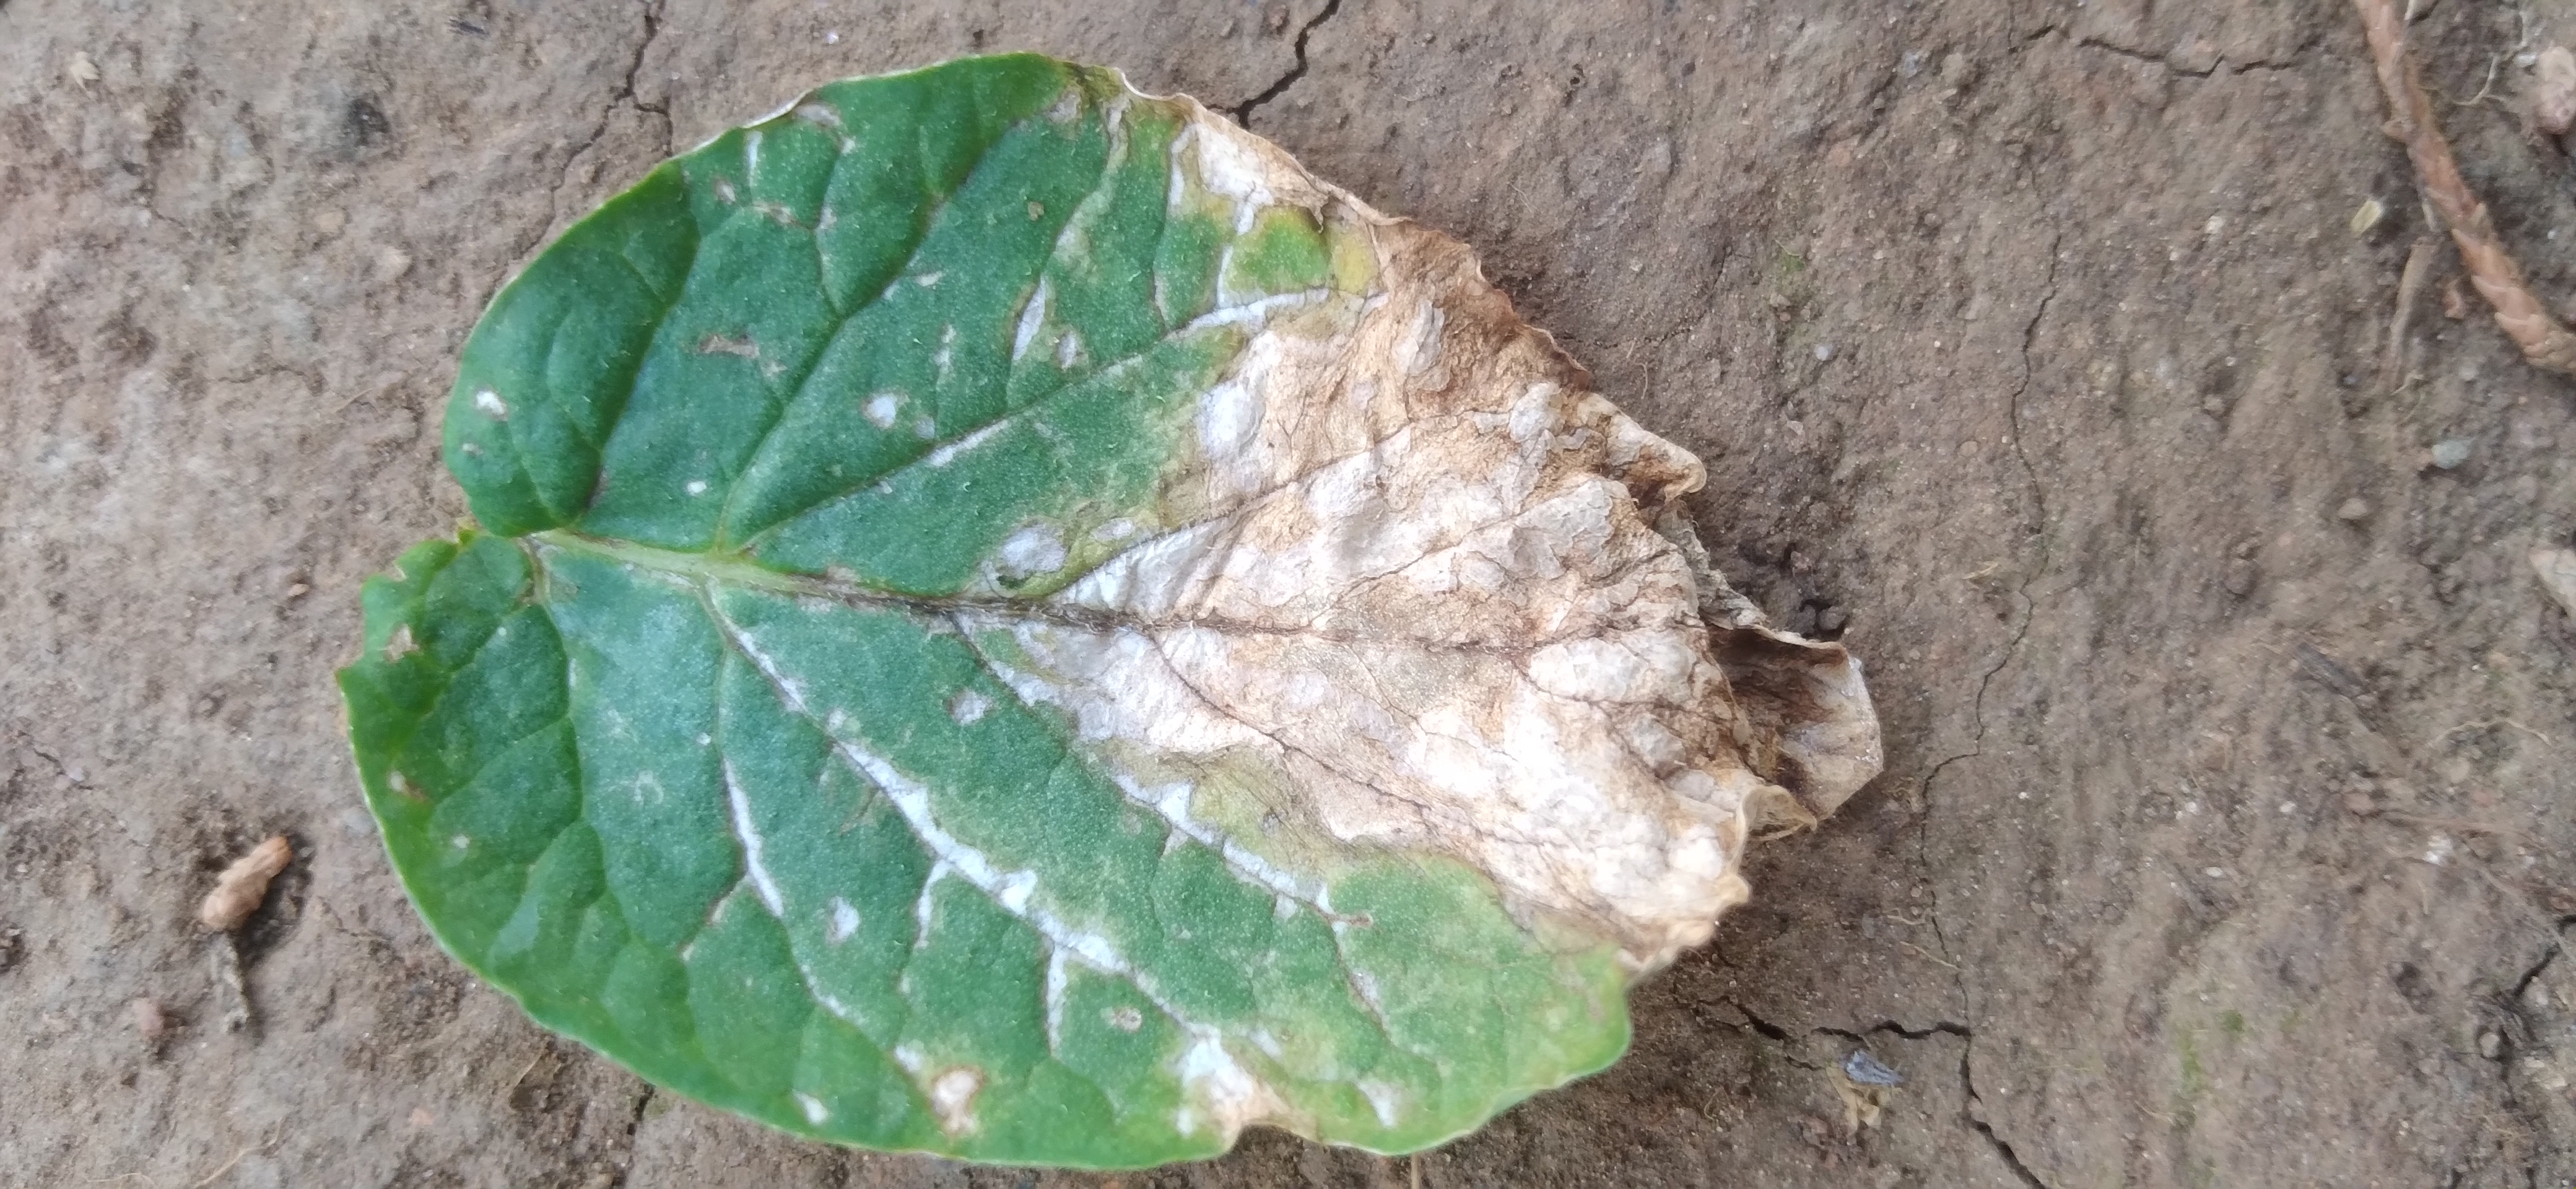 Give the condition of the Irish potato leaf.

early blight
